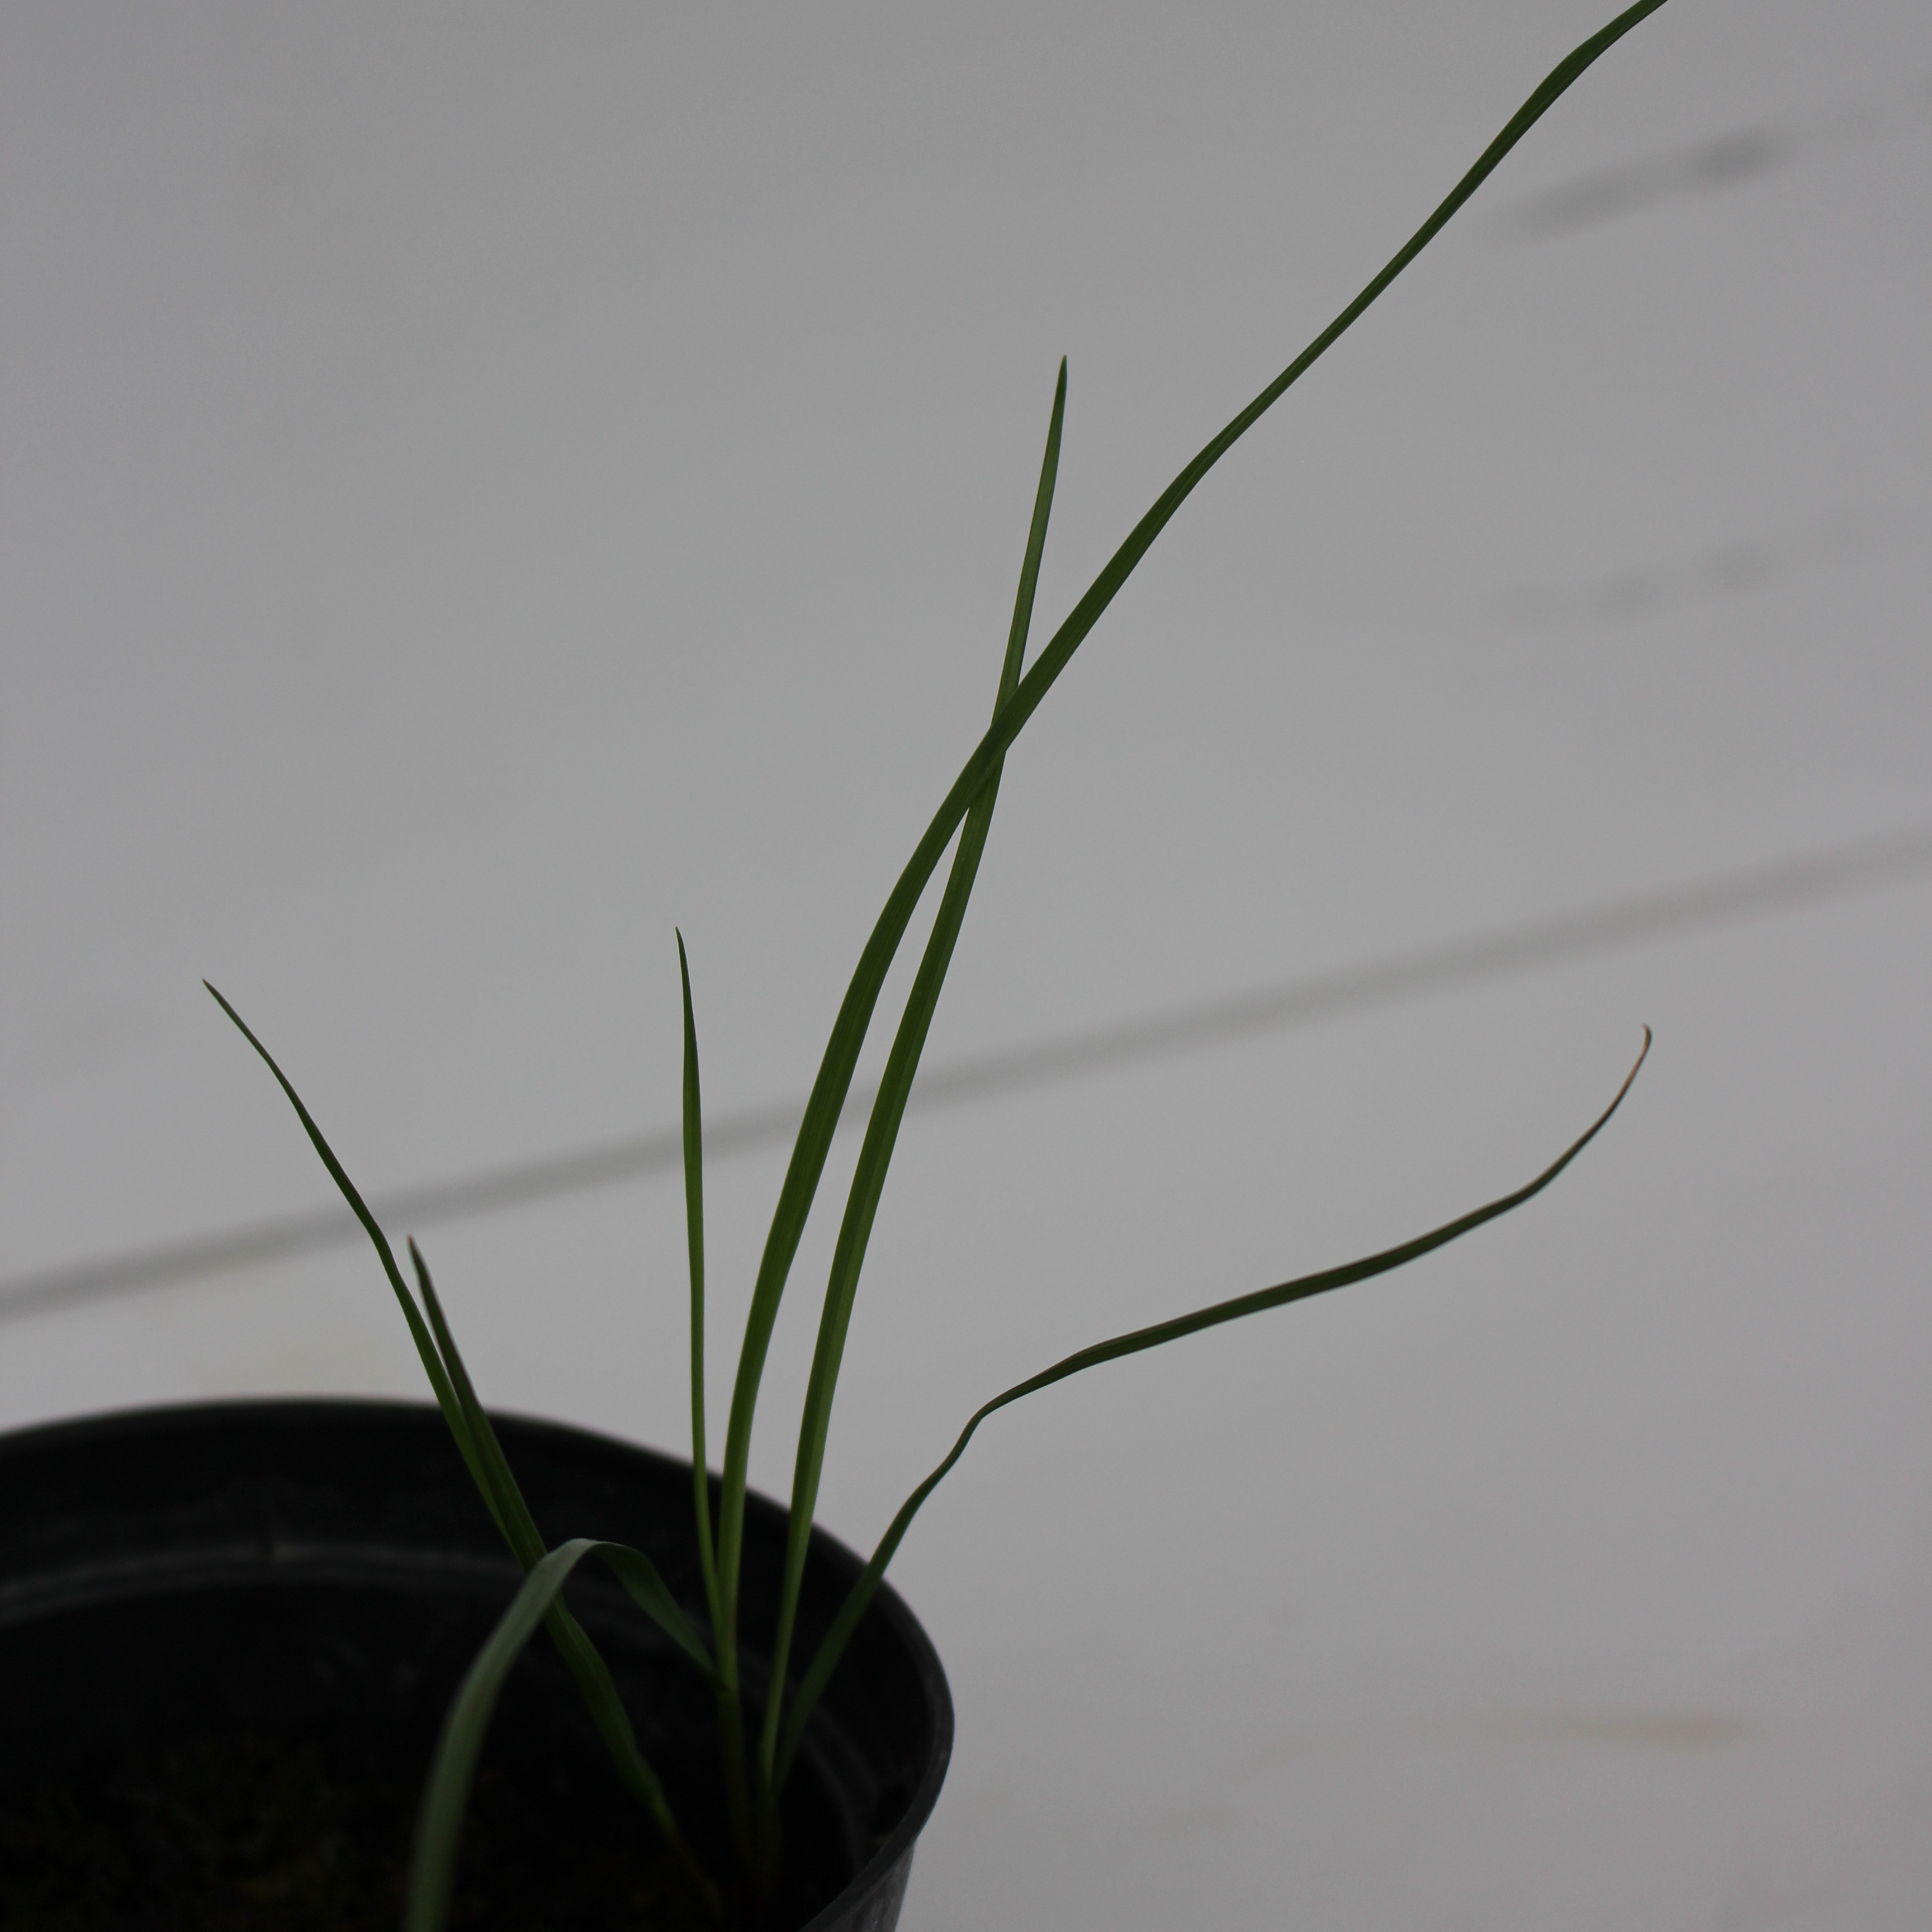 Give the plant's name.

Lolium multiflorum
